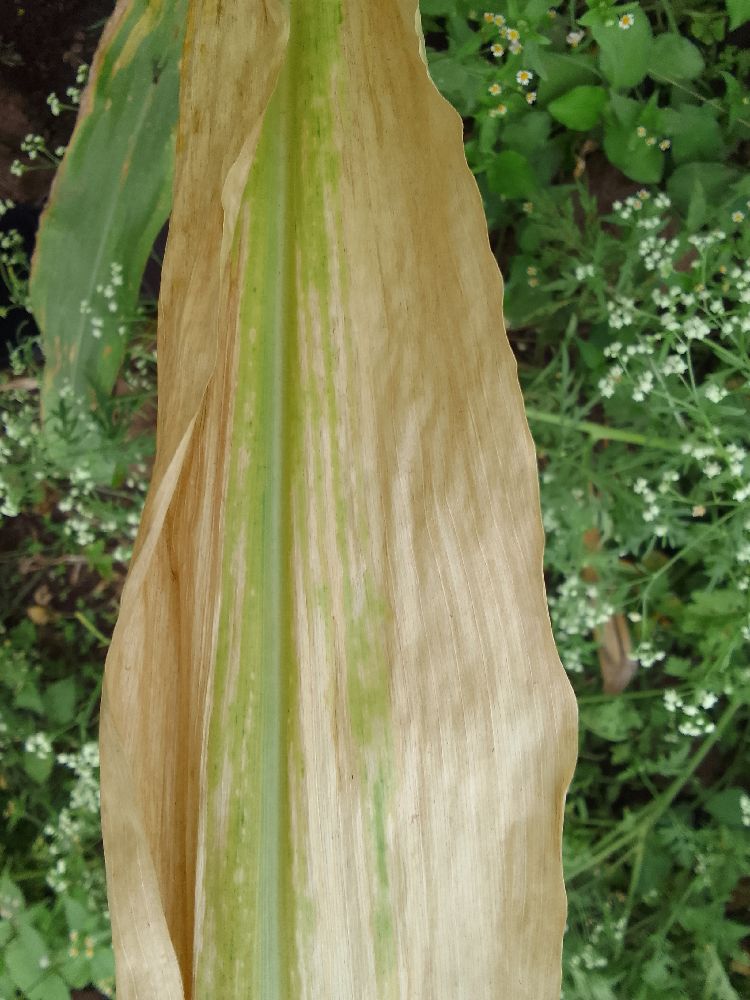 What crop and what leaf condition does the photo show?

maize, maize lethal necrosis
